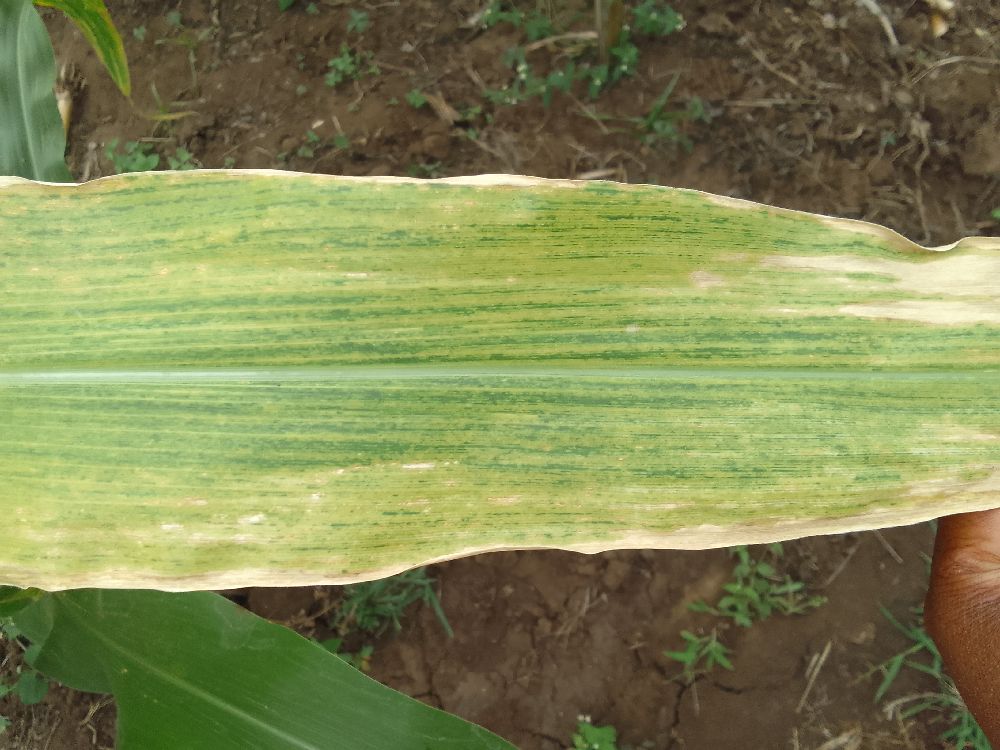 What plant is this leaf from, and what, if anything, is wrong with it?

maize, maize lethal necrosis
